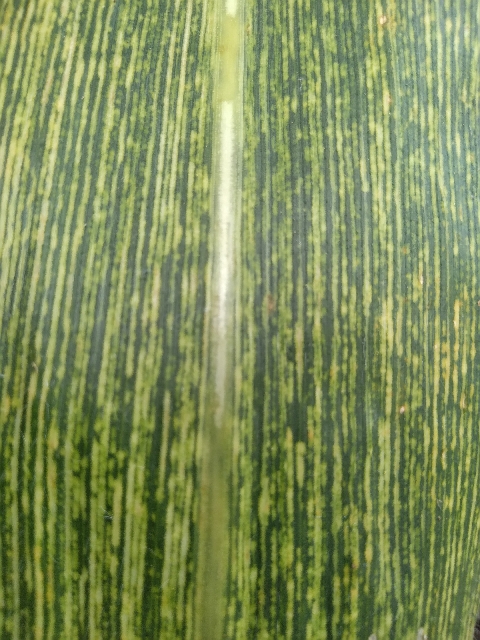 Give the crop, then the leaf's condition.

maize, maize streak virus
